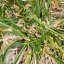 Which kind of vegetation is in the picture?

grass
